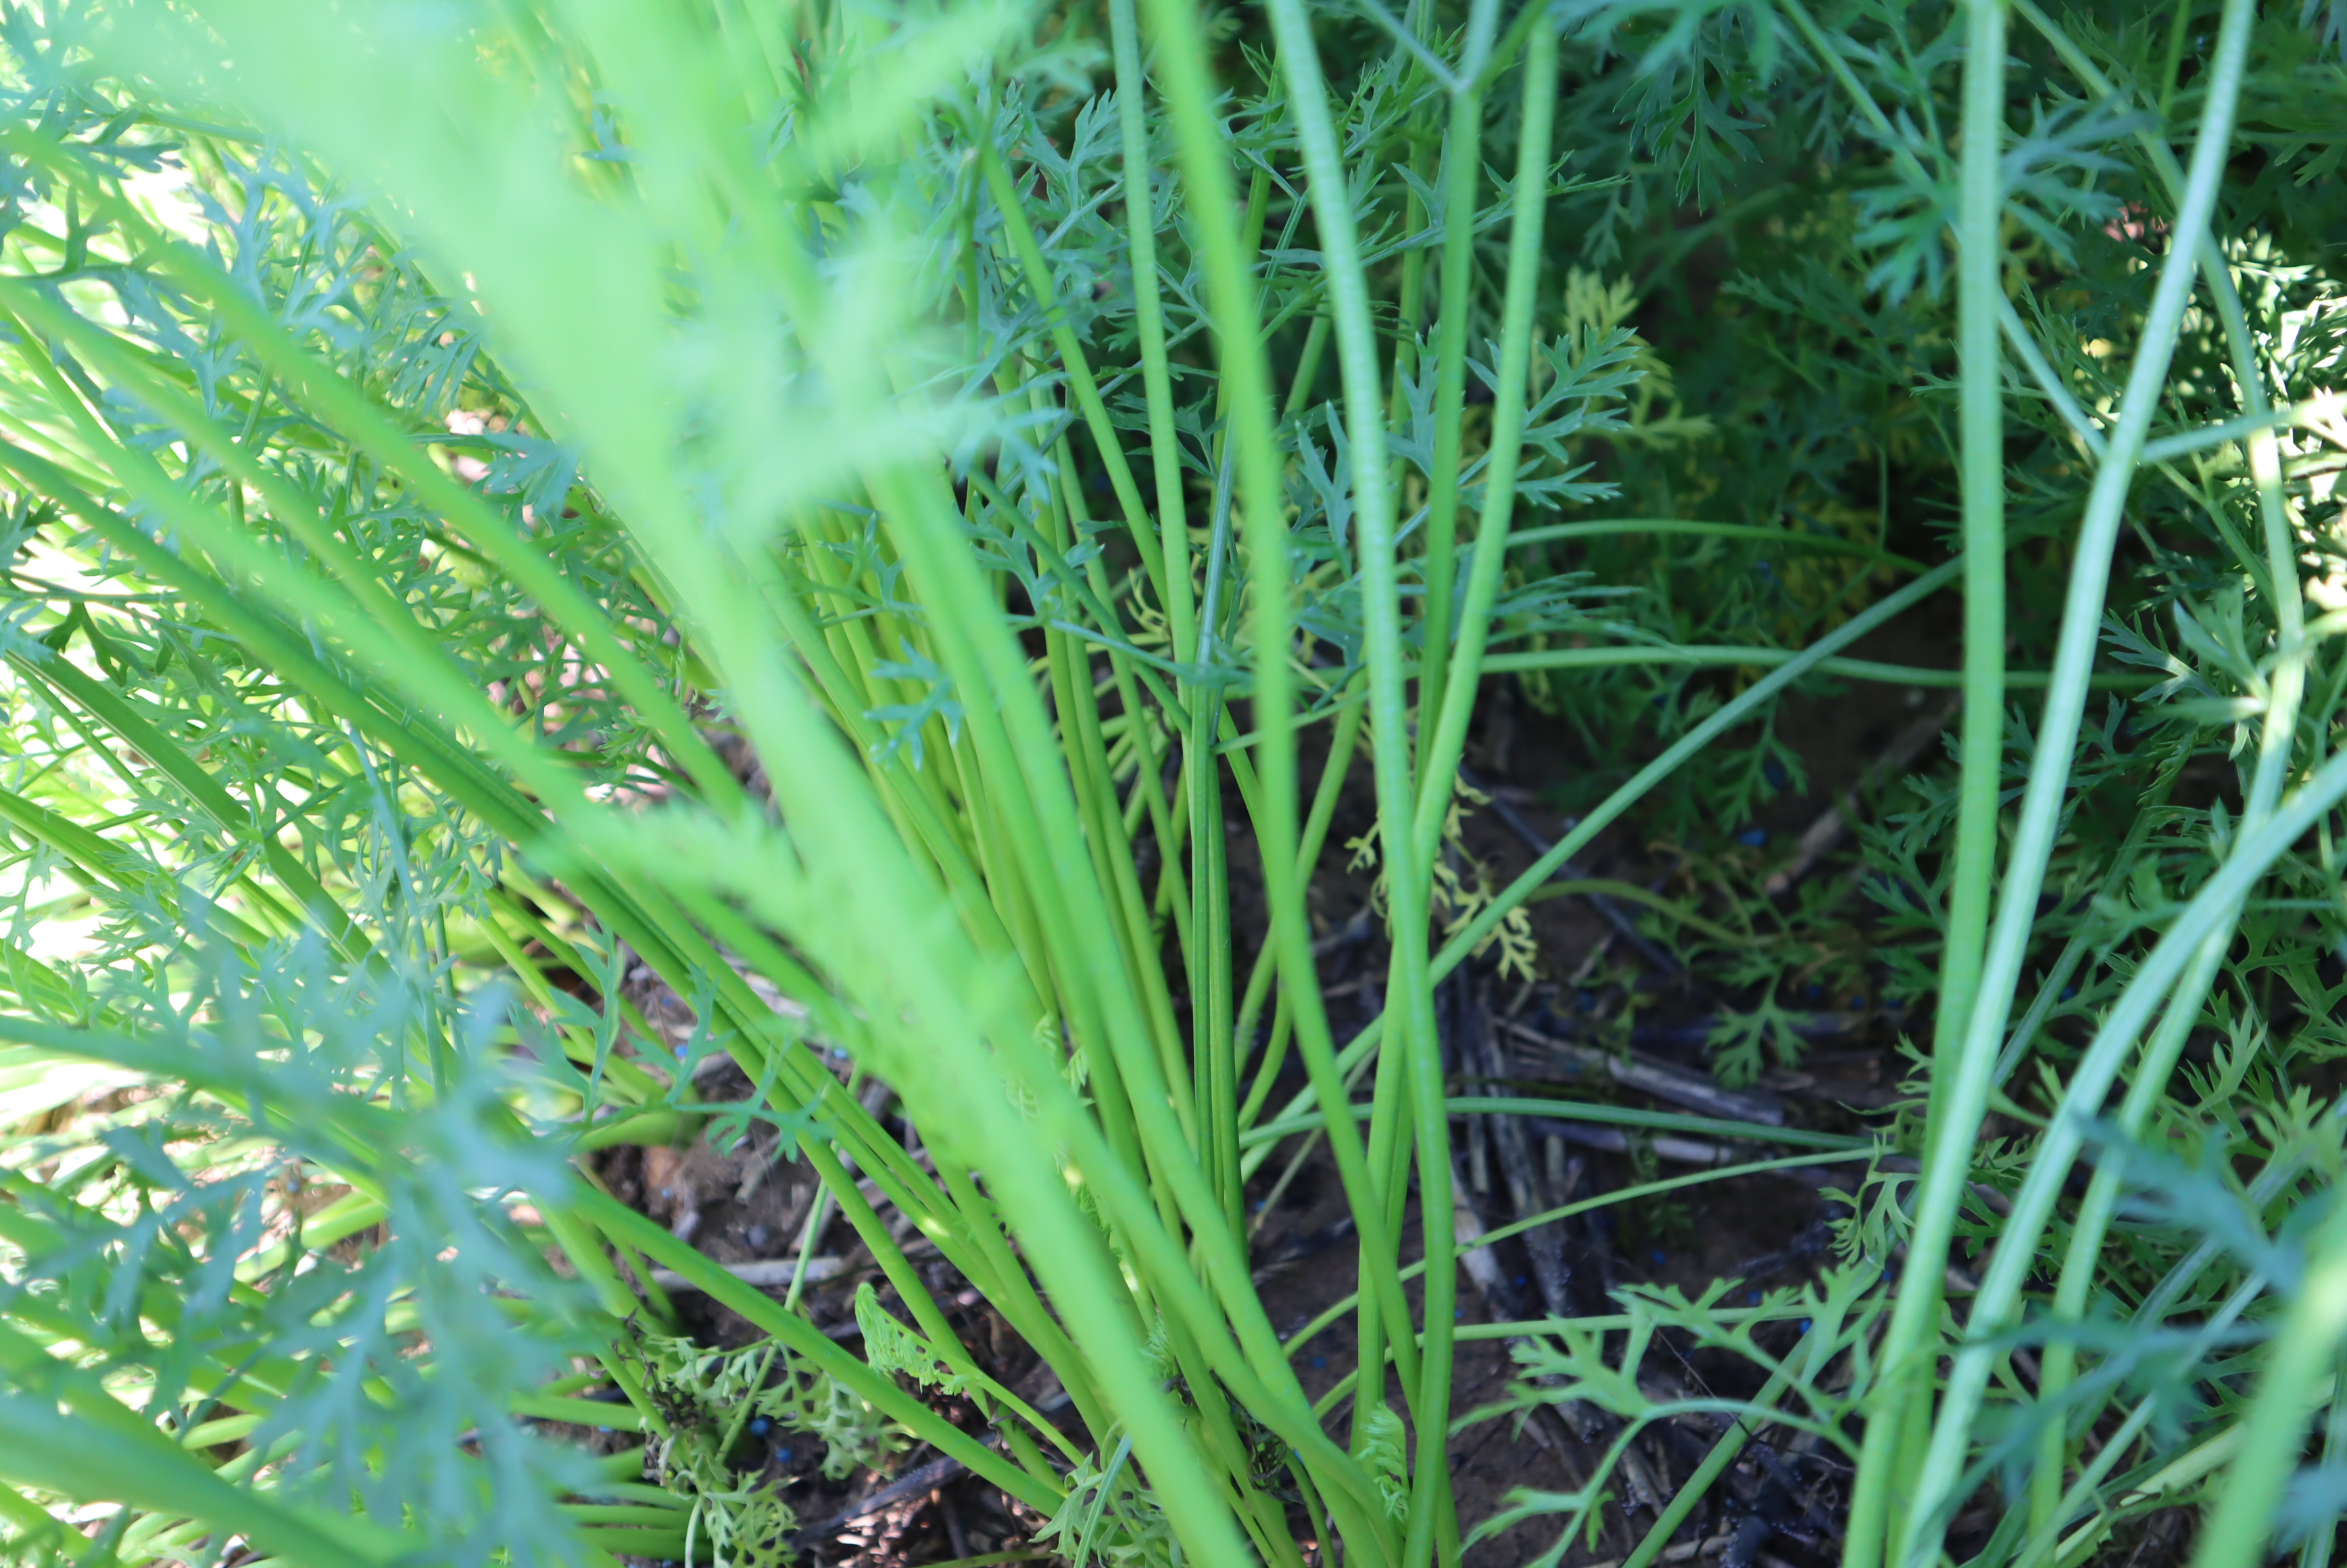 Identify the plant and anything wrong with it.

carrot, healthy
